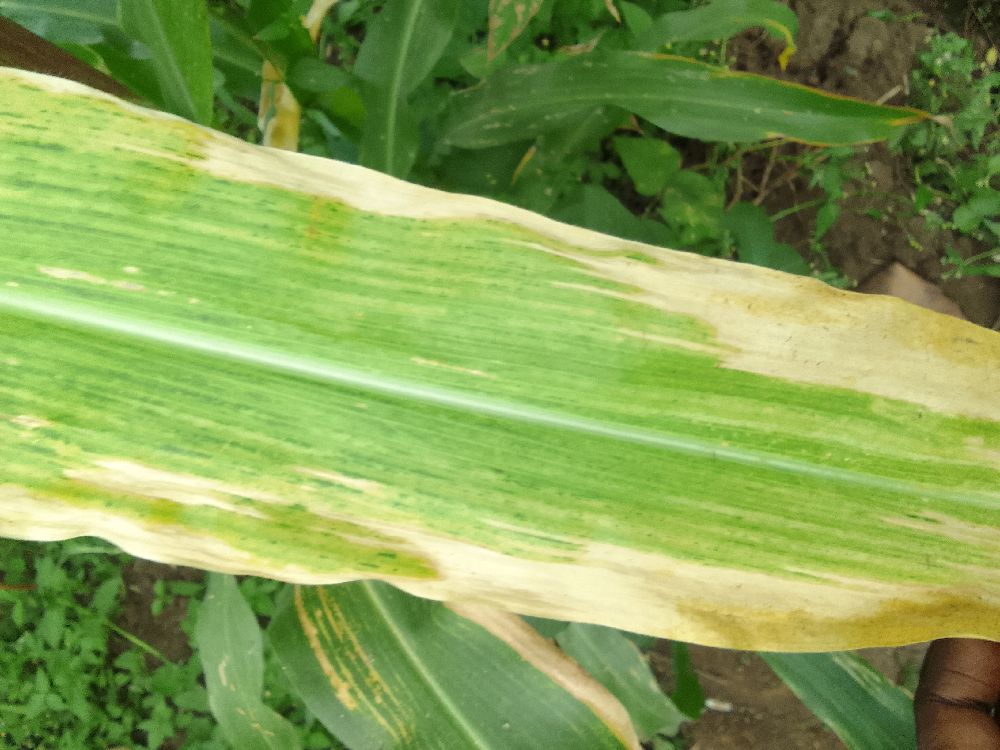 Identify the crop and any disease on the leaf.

maize, maize lethal necrosis
